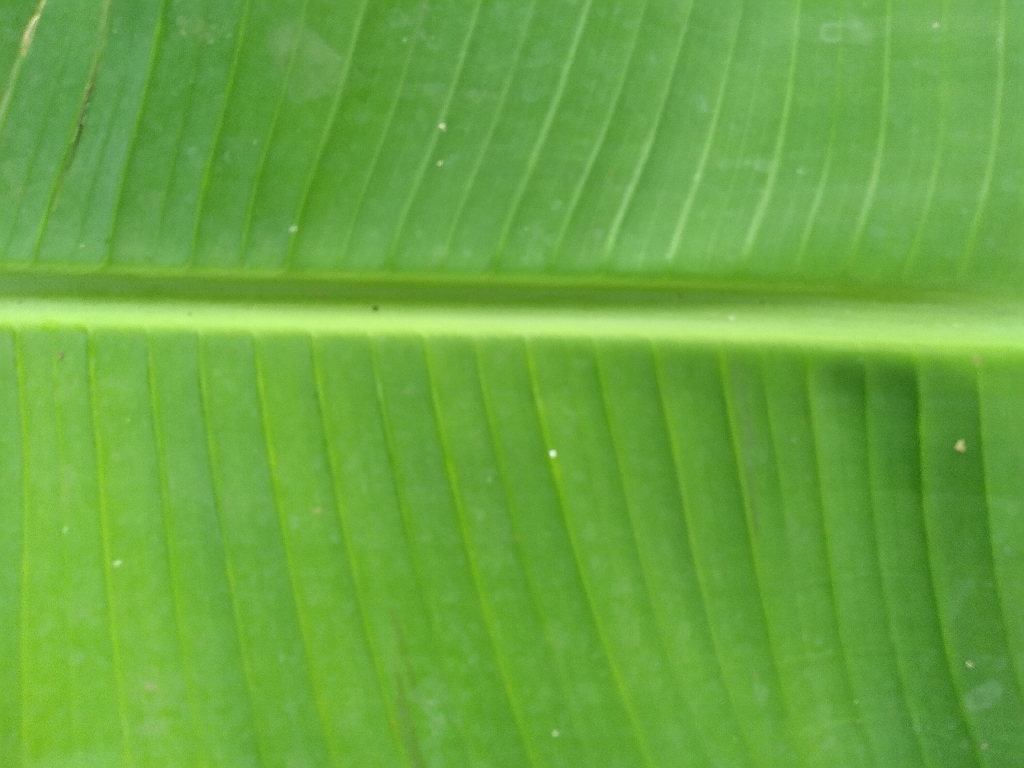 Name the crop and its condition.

banana, healthy
